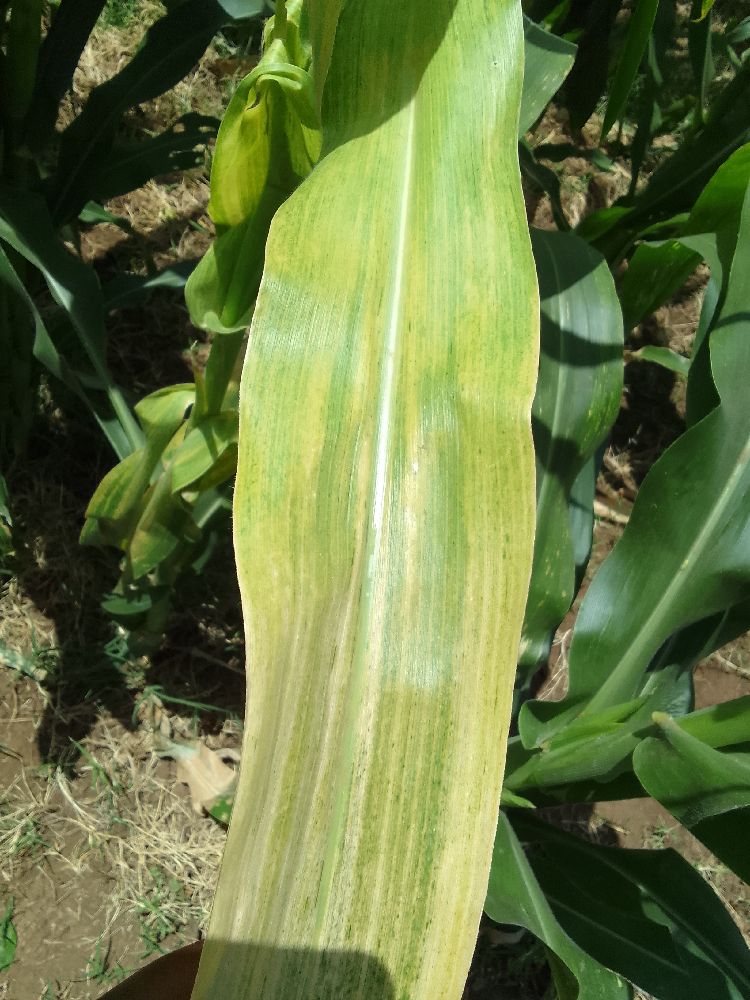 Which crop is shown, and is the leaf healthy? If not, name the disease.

maize, maize lethal necrosis
